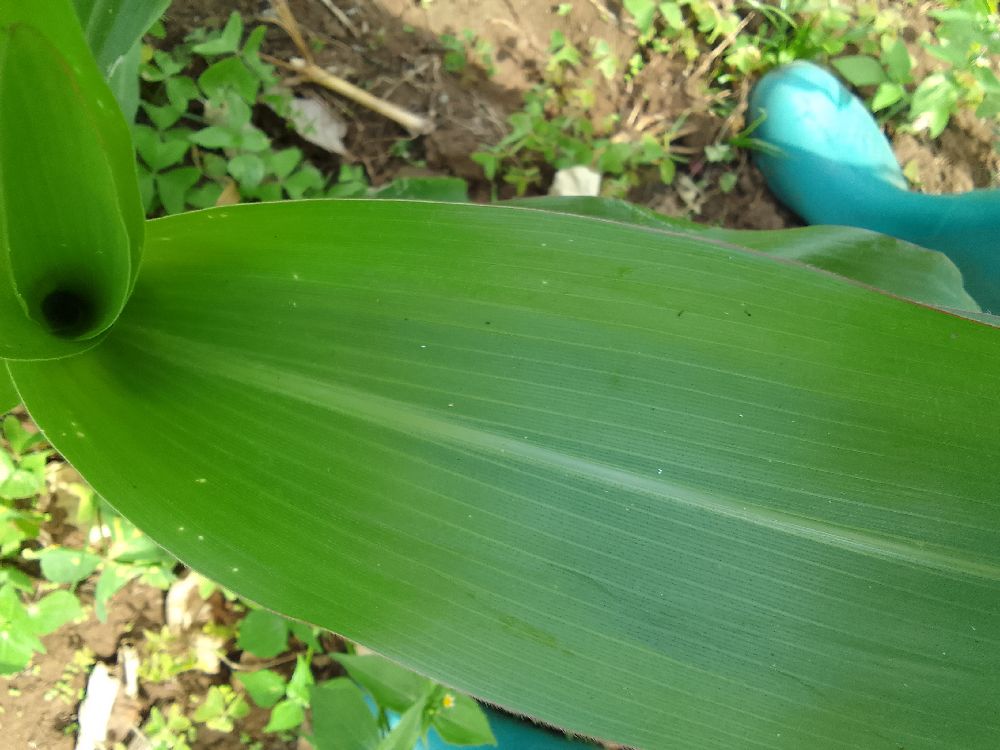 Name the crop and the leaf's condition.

maize, healthy
